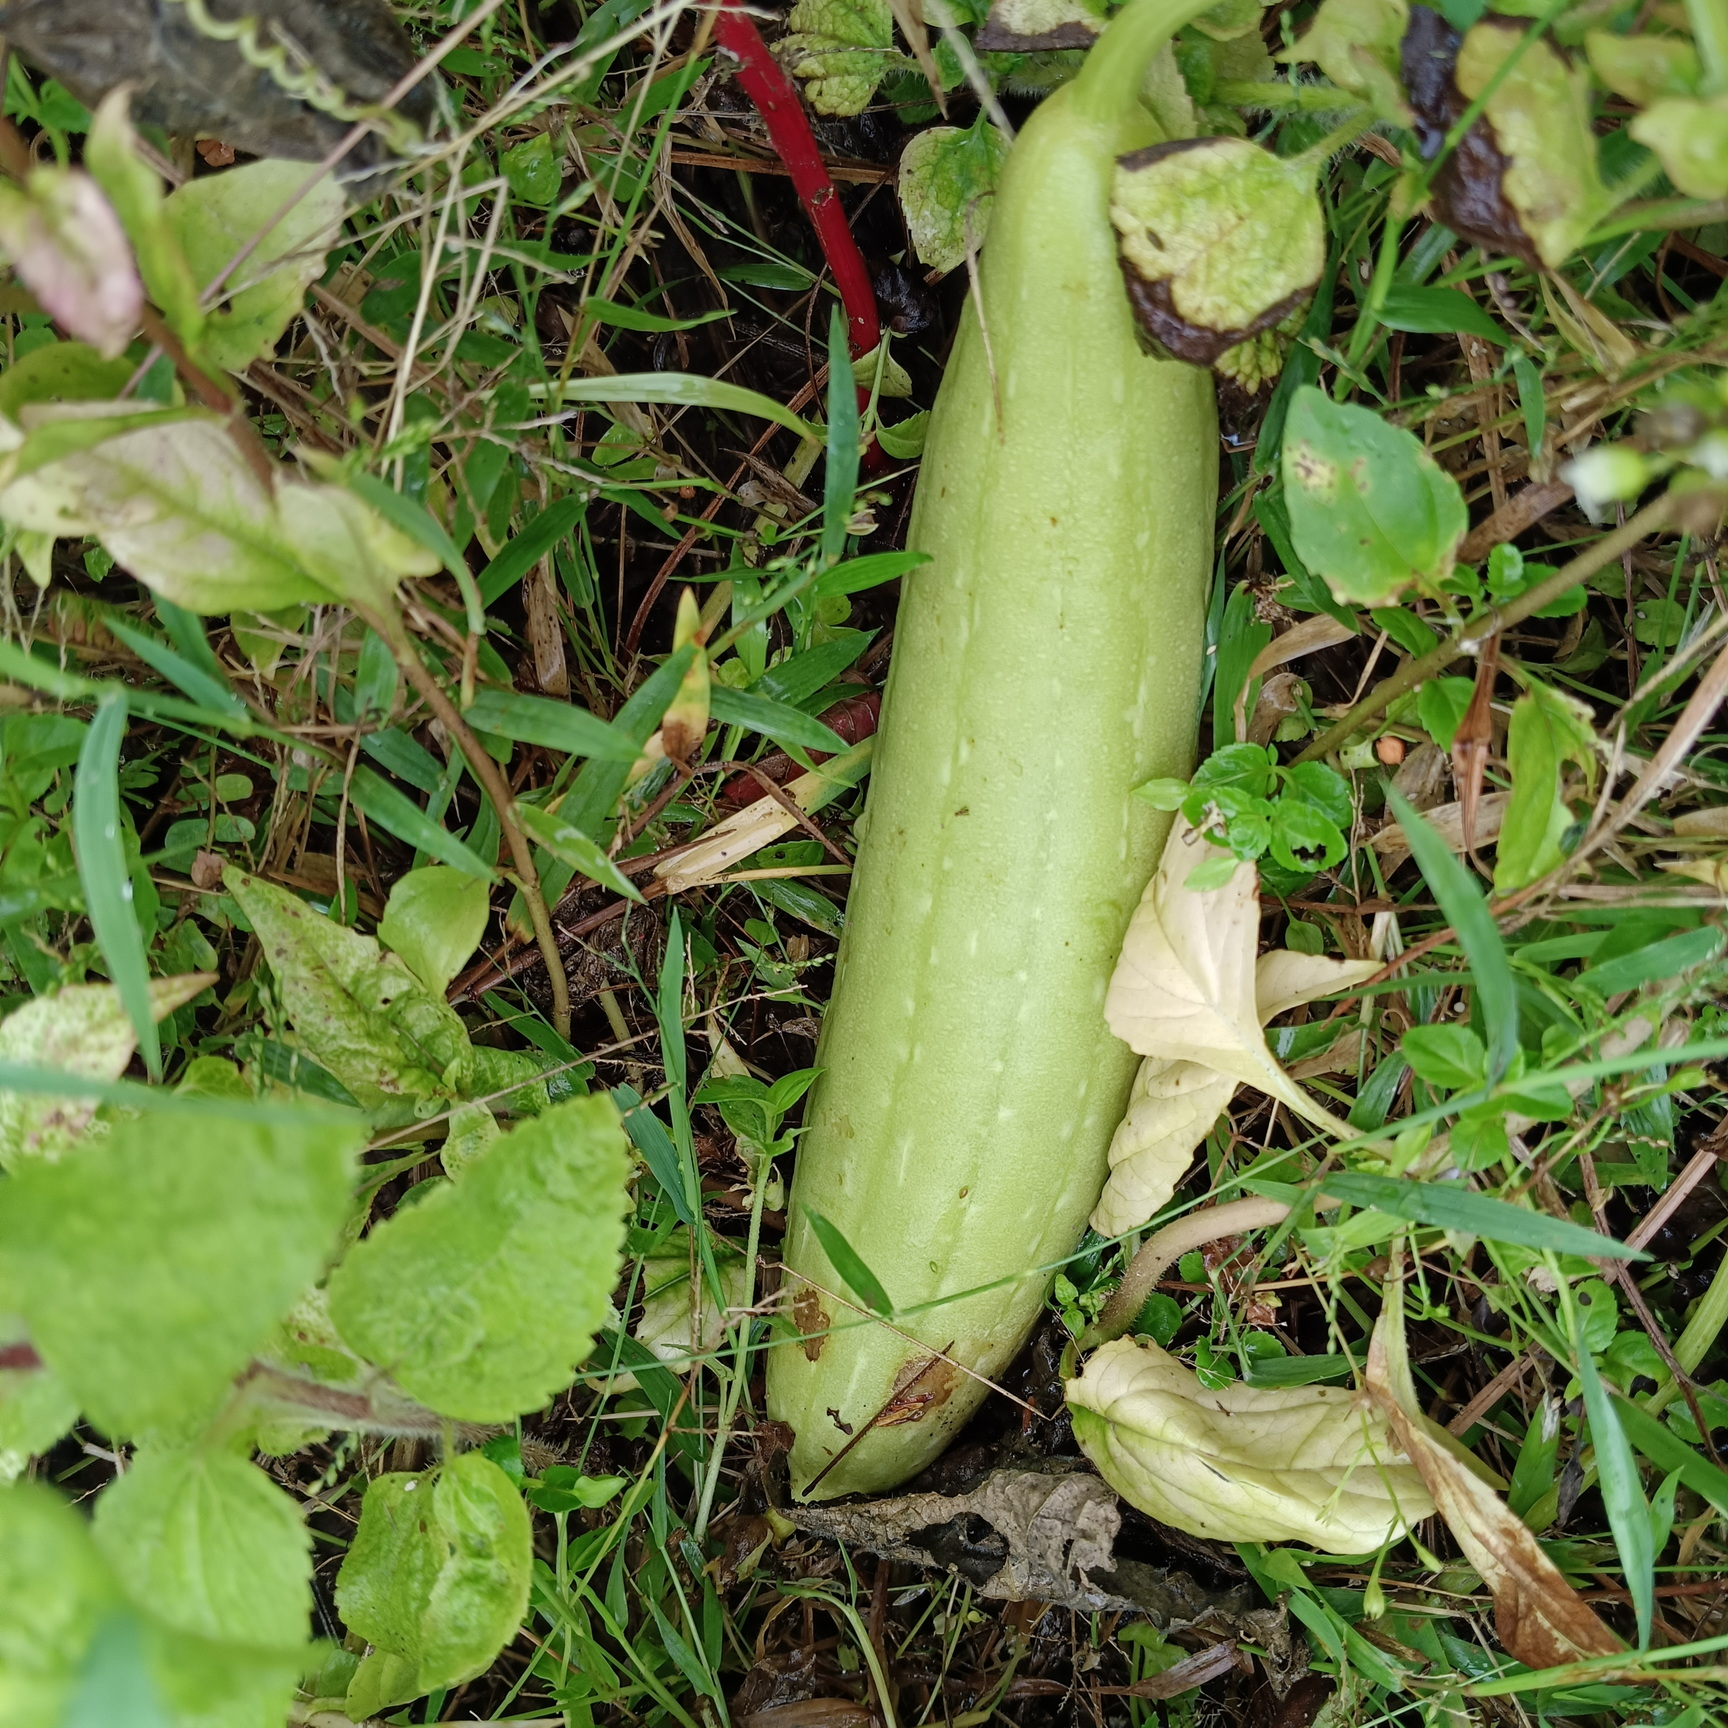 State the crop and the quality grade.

luffa, faulty
